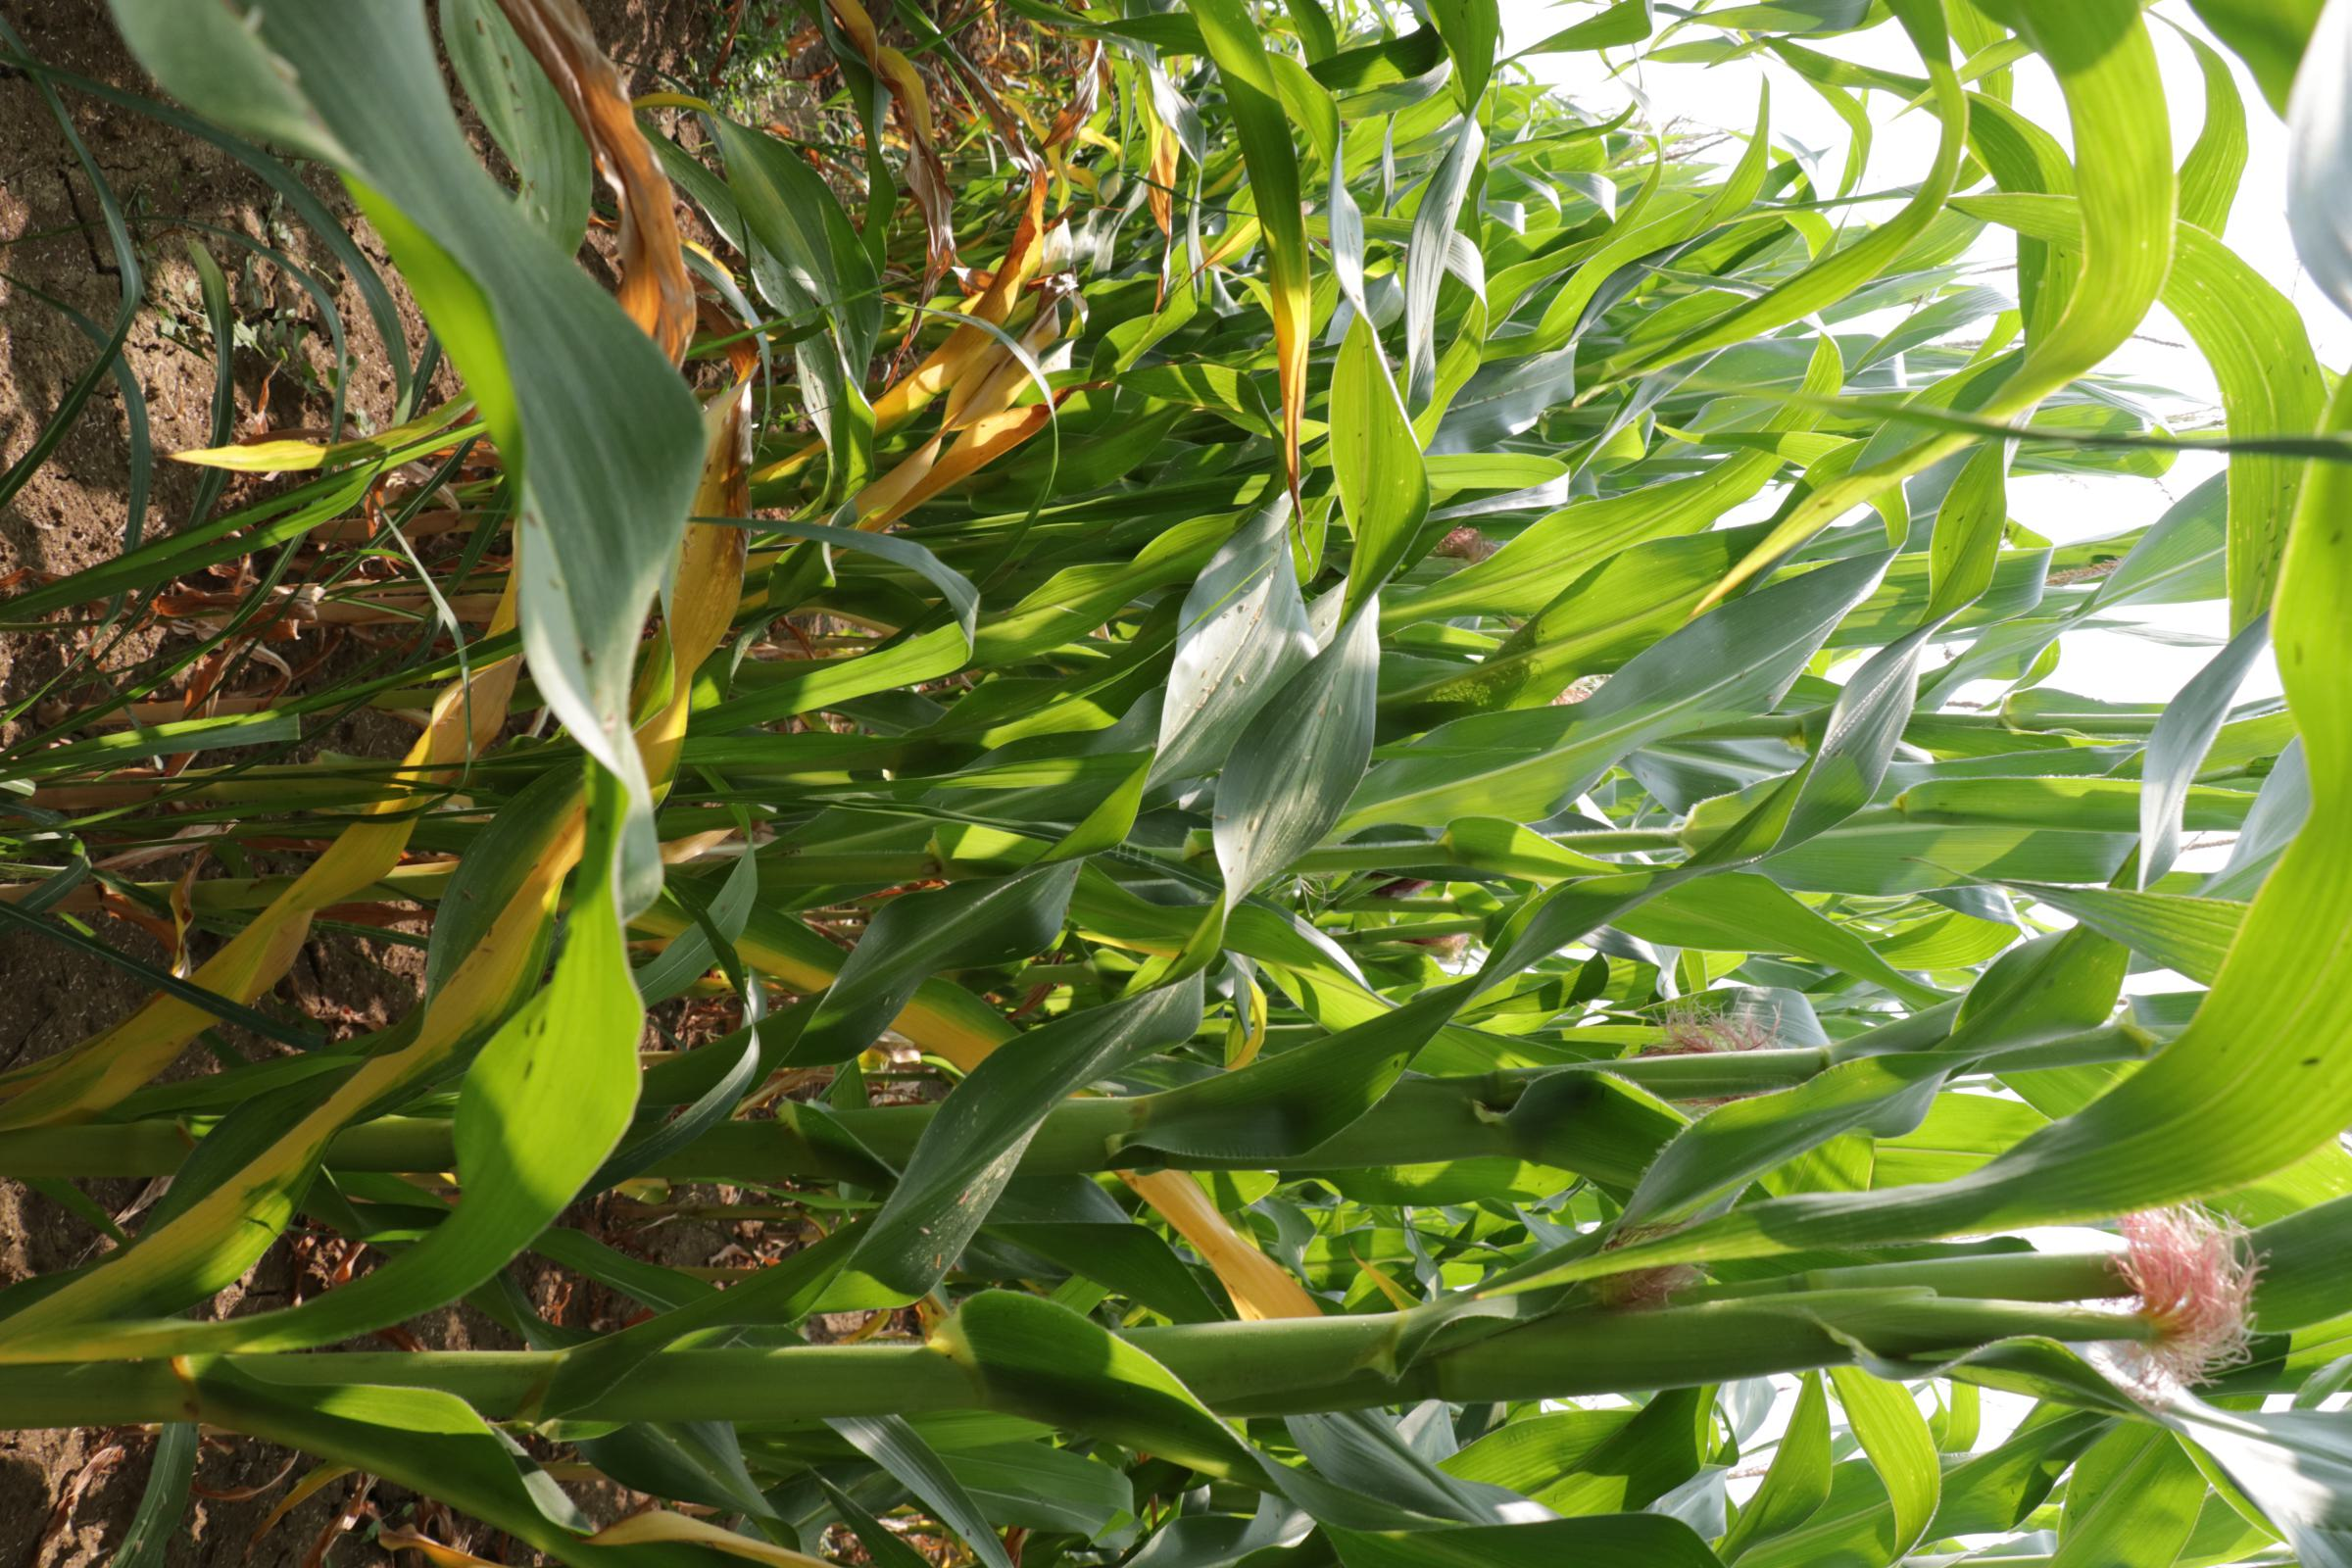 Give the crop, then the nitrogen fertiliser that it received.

maize, no added nitrogen
